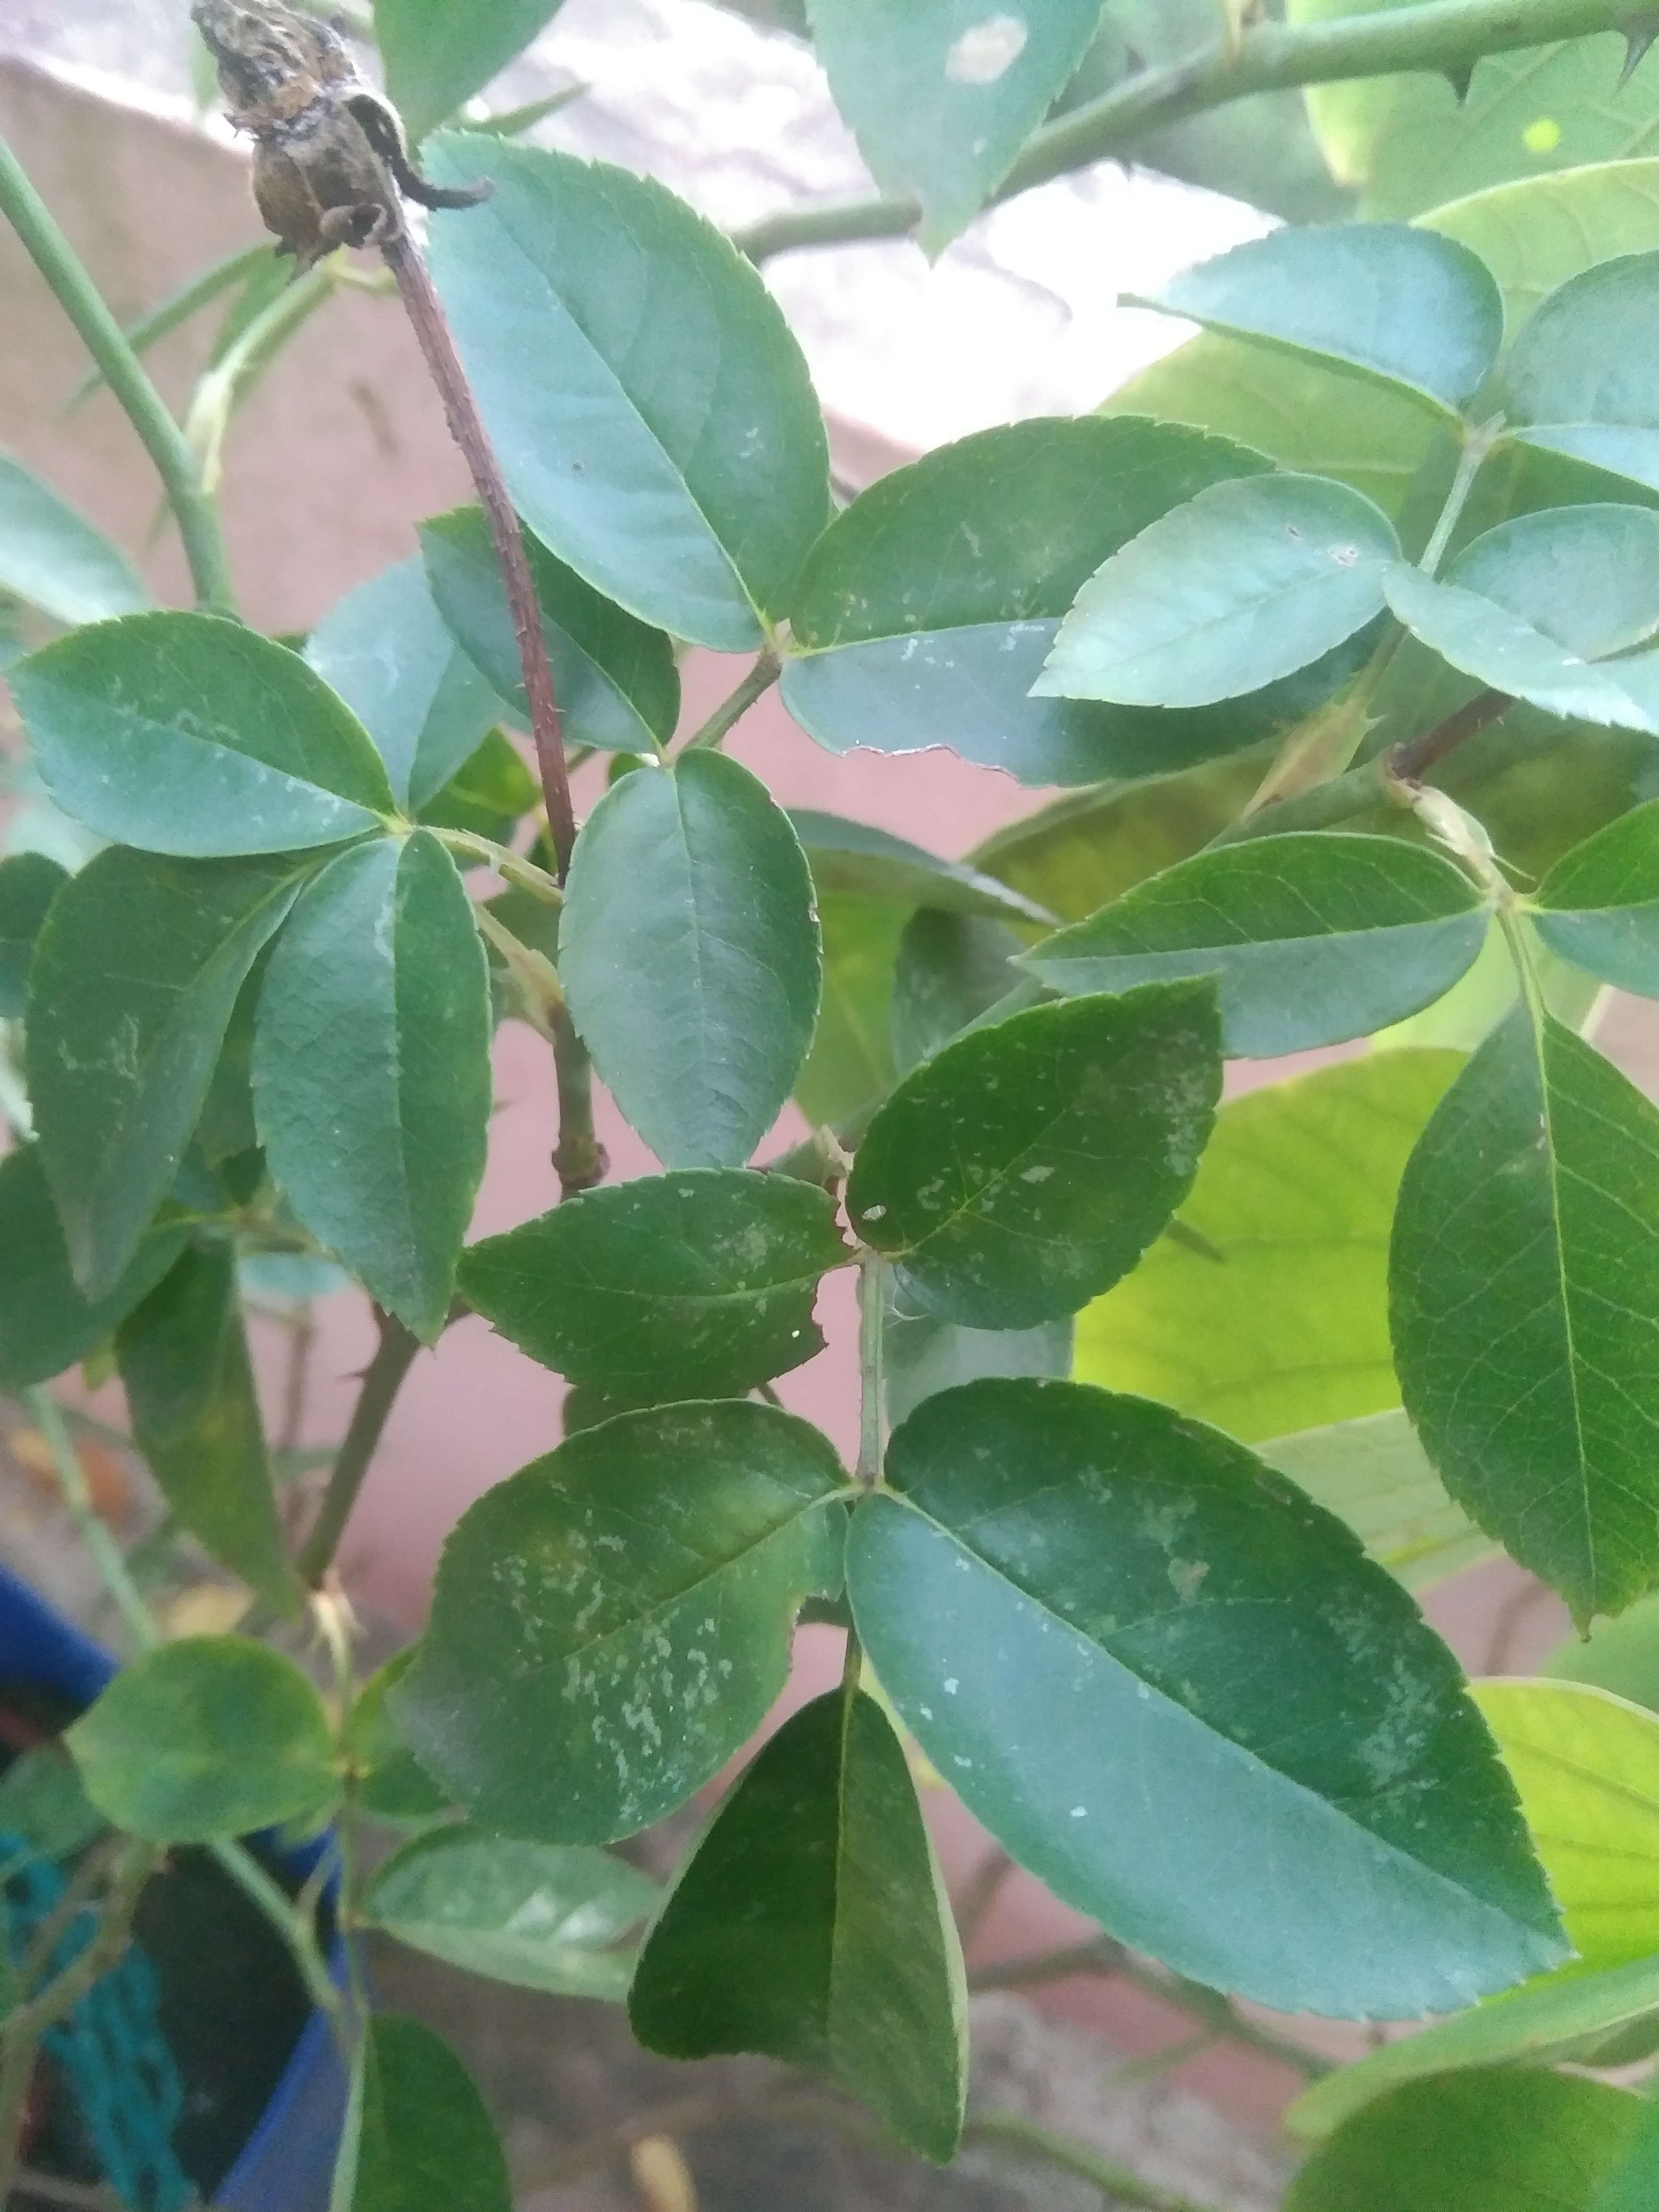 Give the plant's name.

rose
